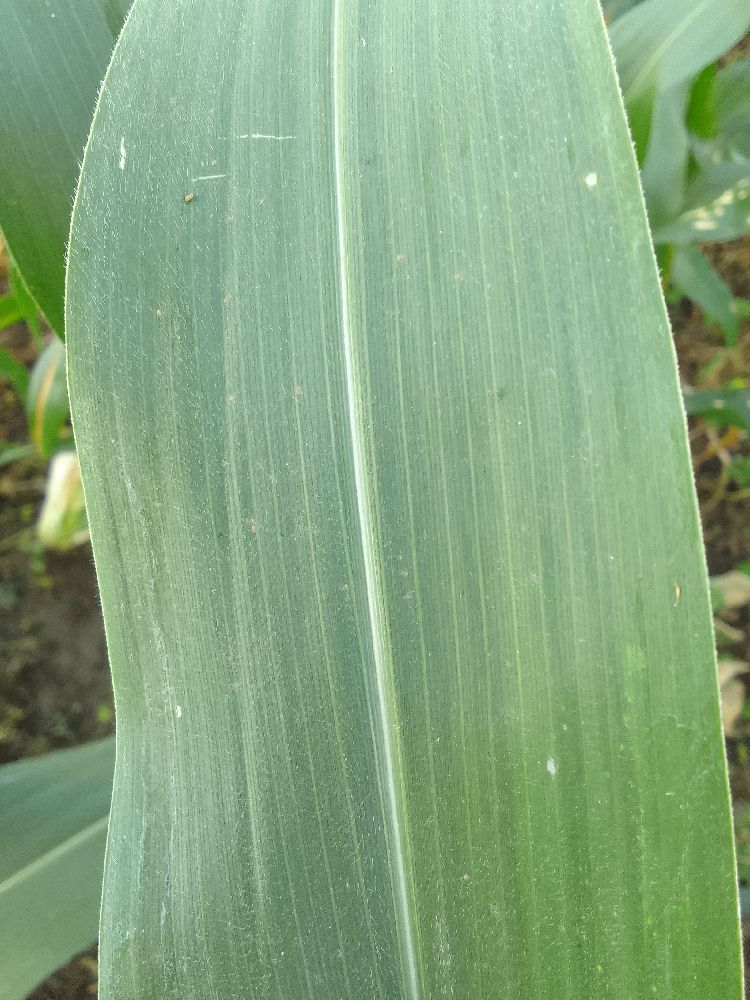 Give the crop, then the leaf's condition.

maize, healthy
